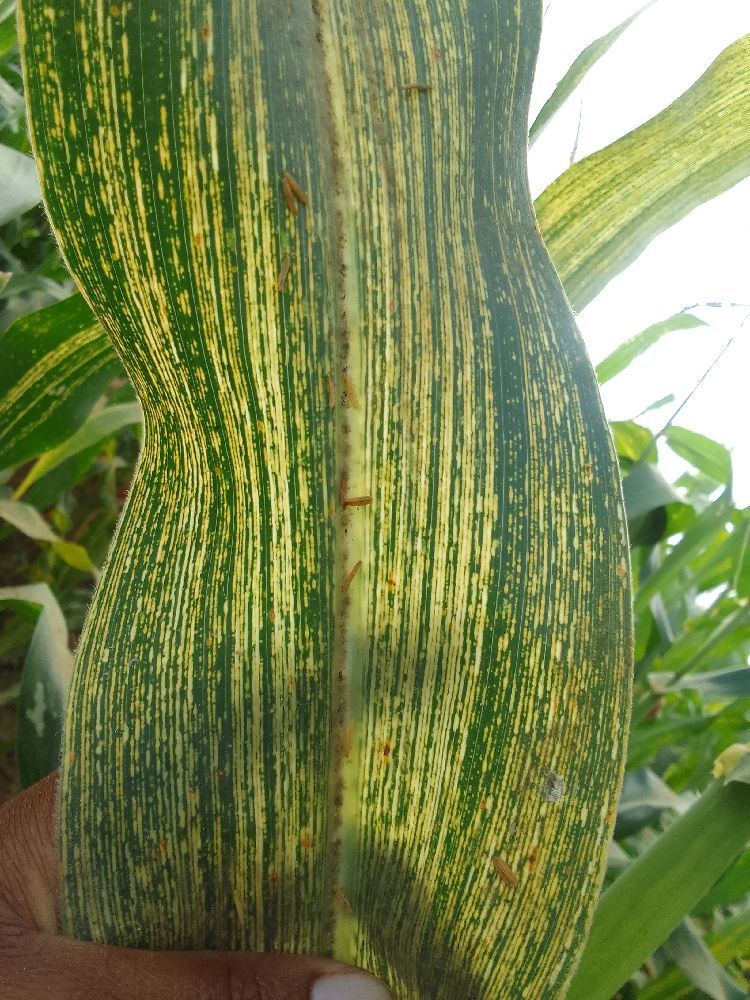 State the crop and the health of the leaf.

maize, maize streak virus
